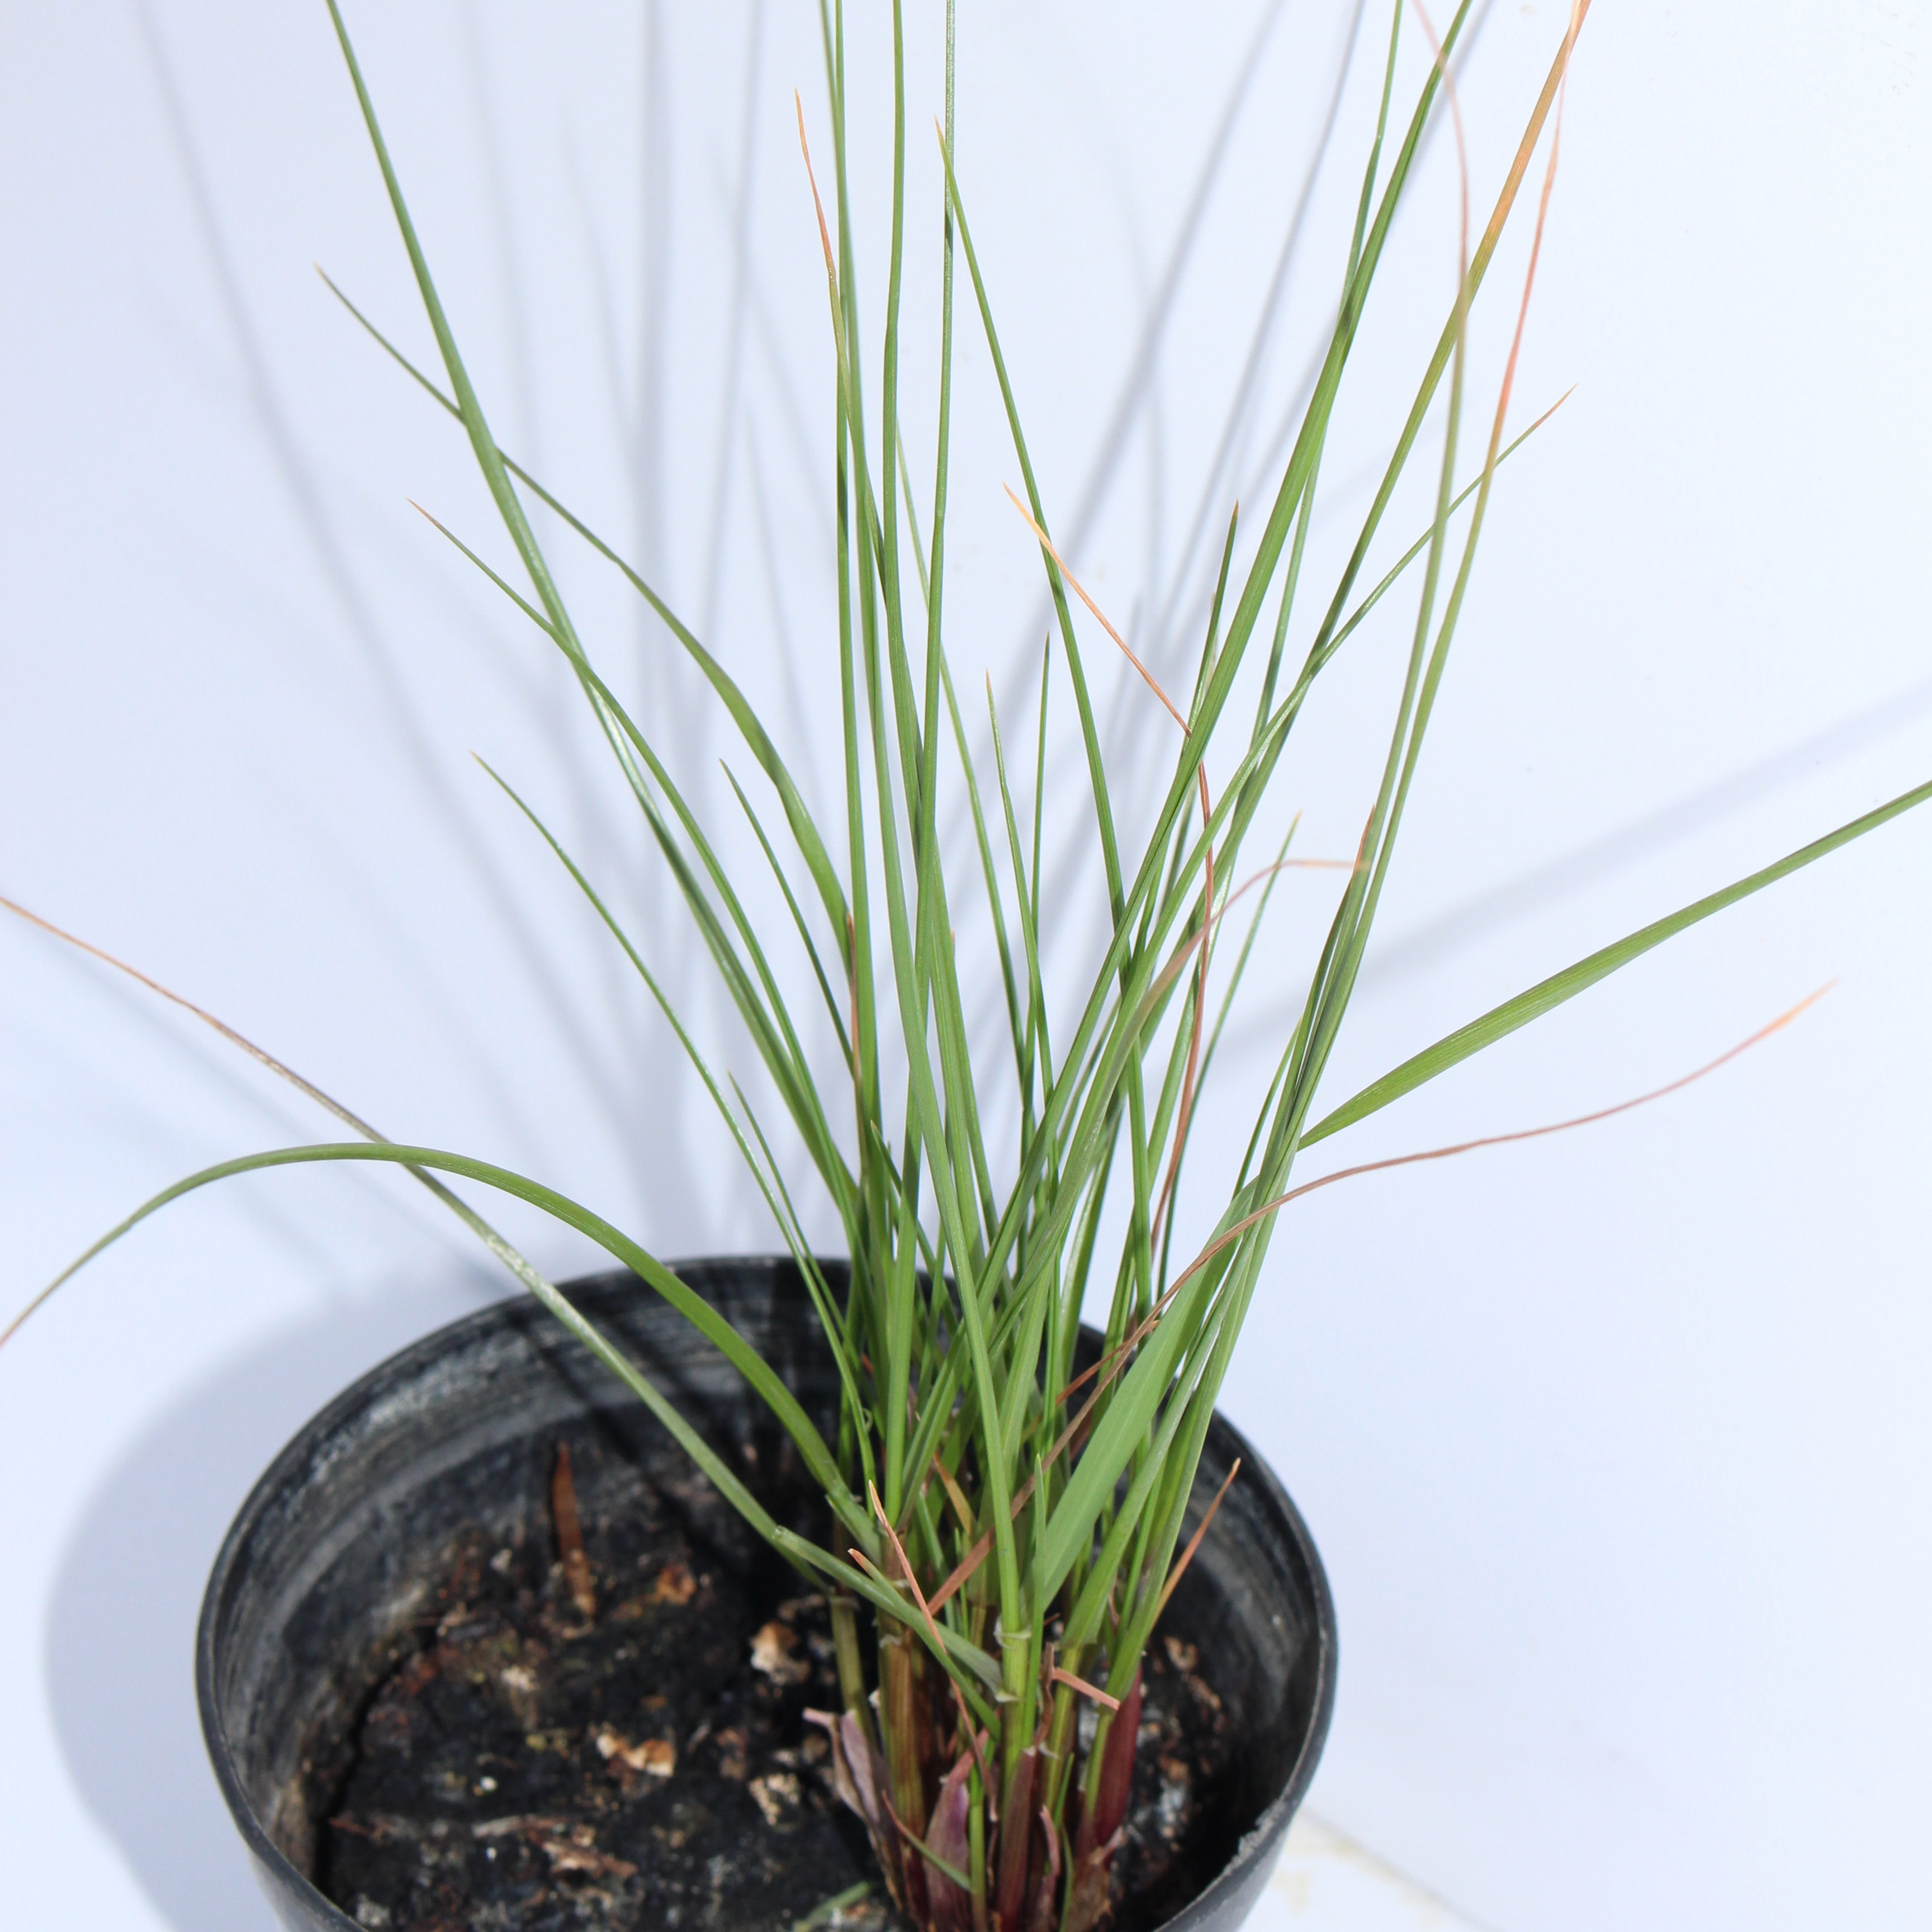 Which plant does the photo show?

Lolium multiflorum
